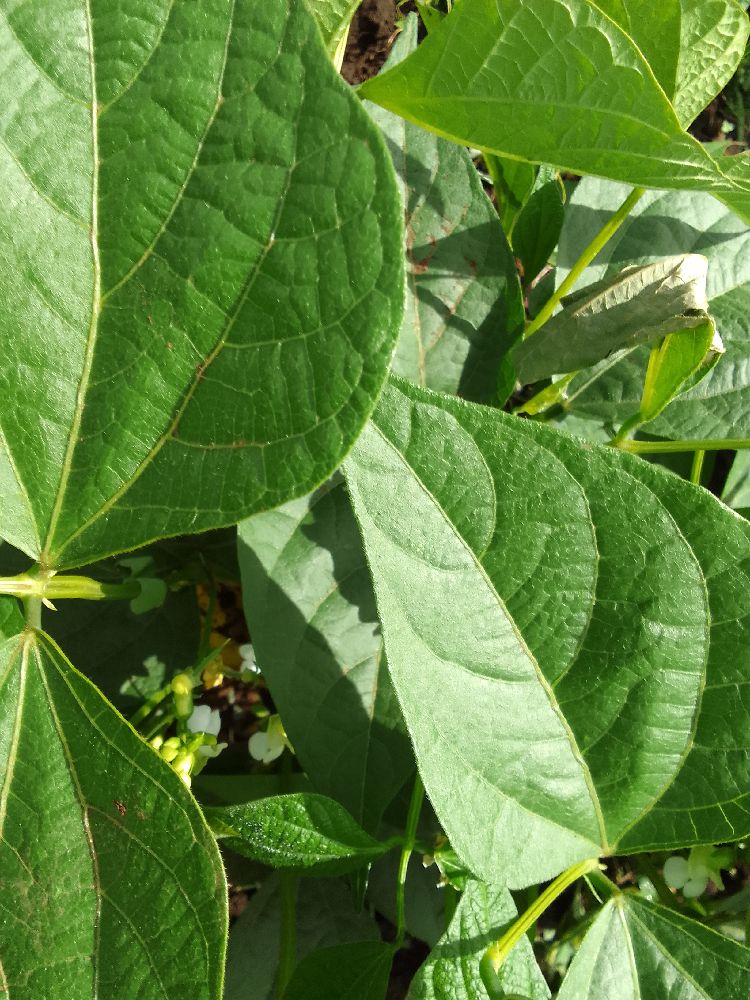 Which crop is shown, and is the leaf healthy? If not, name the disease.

common bean, healthy
